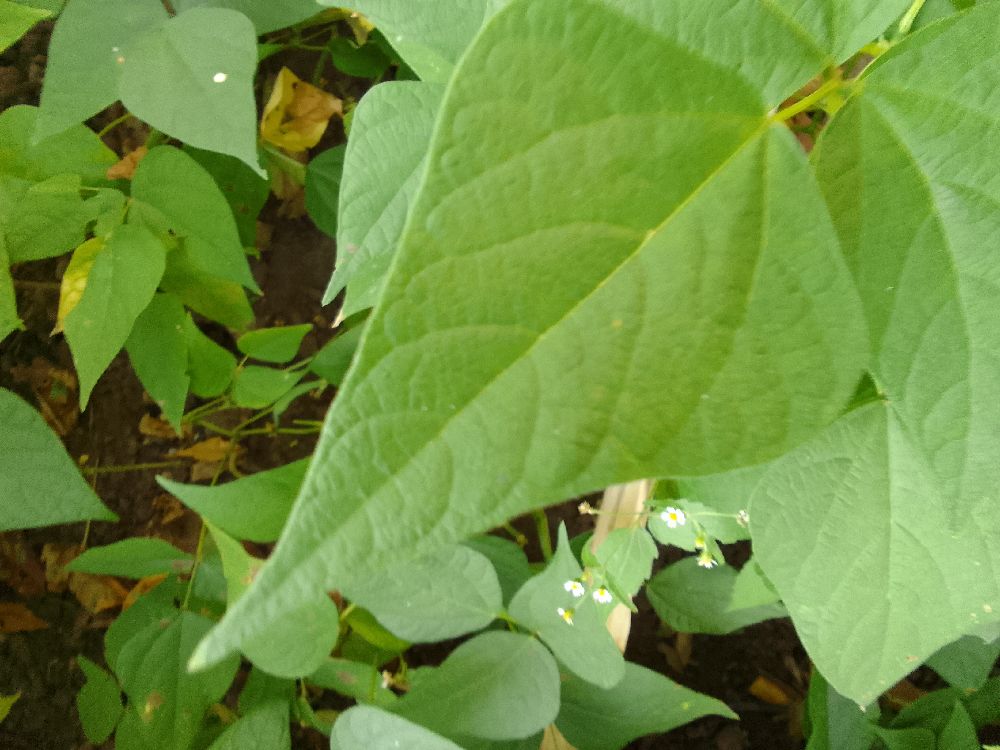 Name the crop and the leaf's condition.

common bean, healthy
